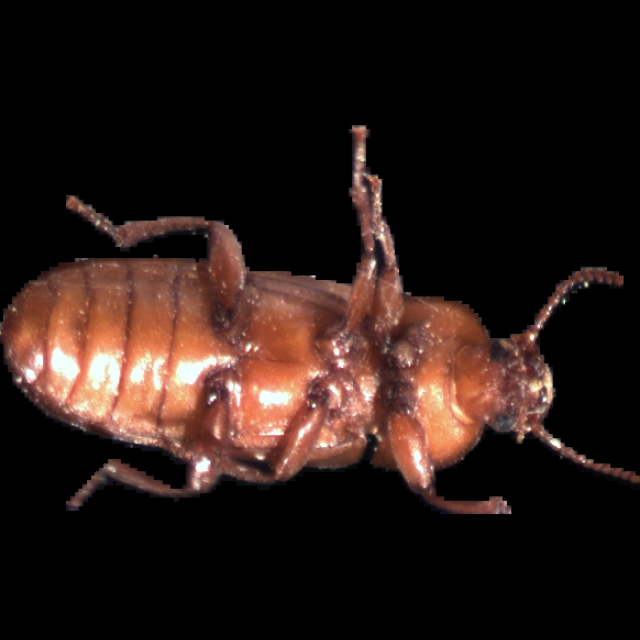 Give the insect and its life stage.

mealworm beetle
